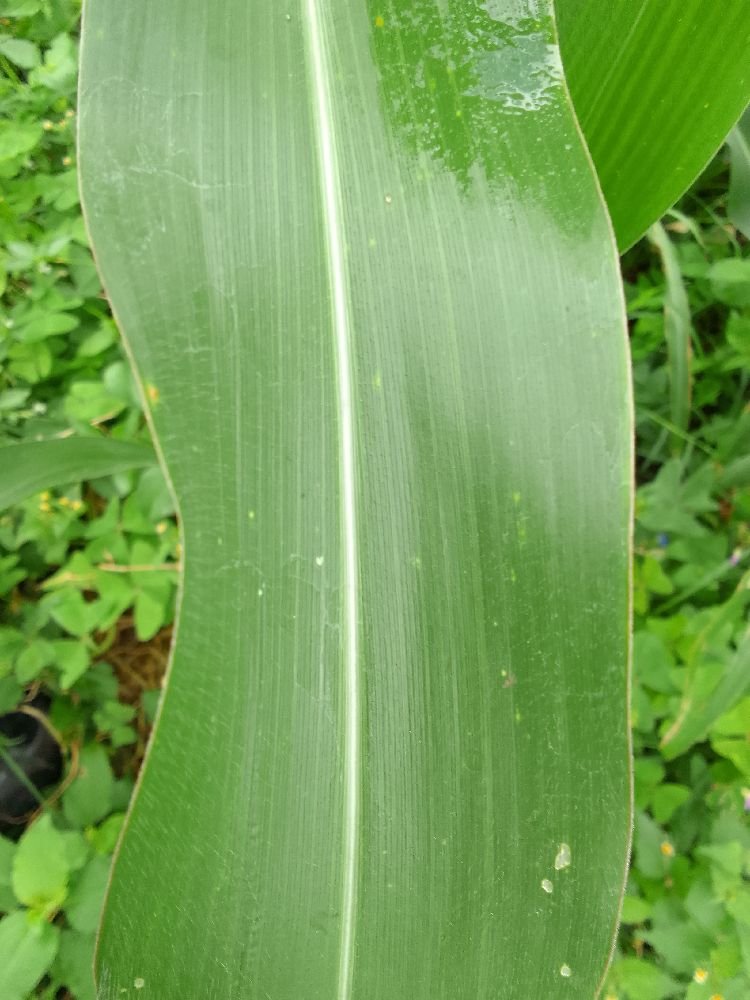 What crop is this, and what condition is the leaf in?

maize, healthy
